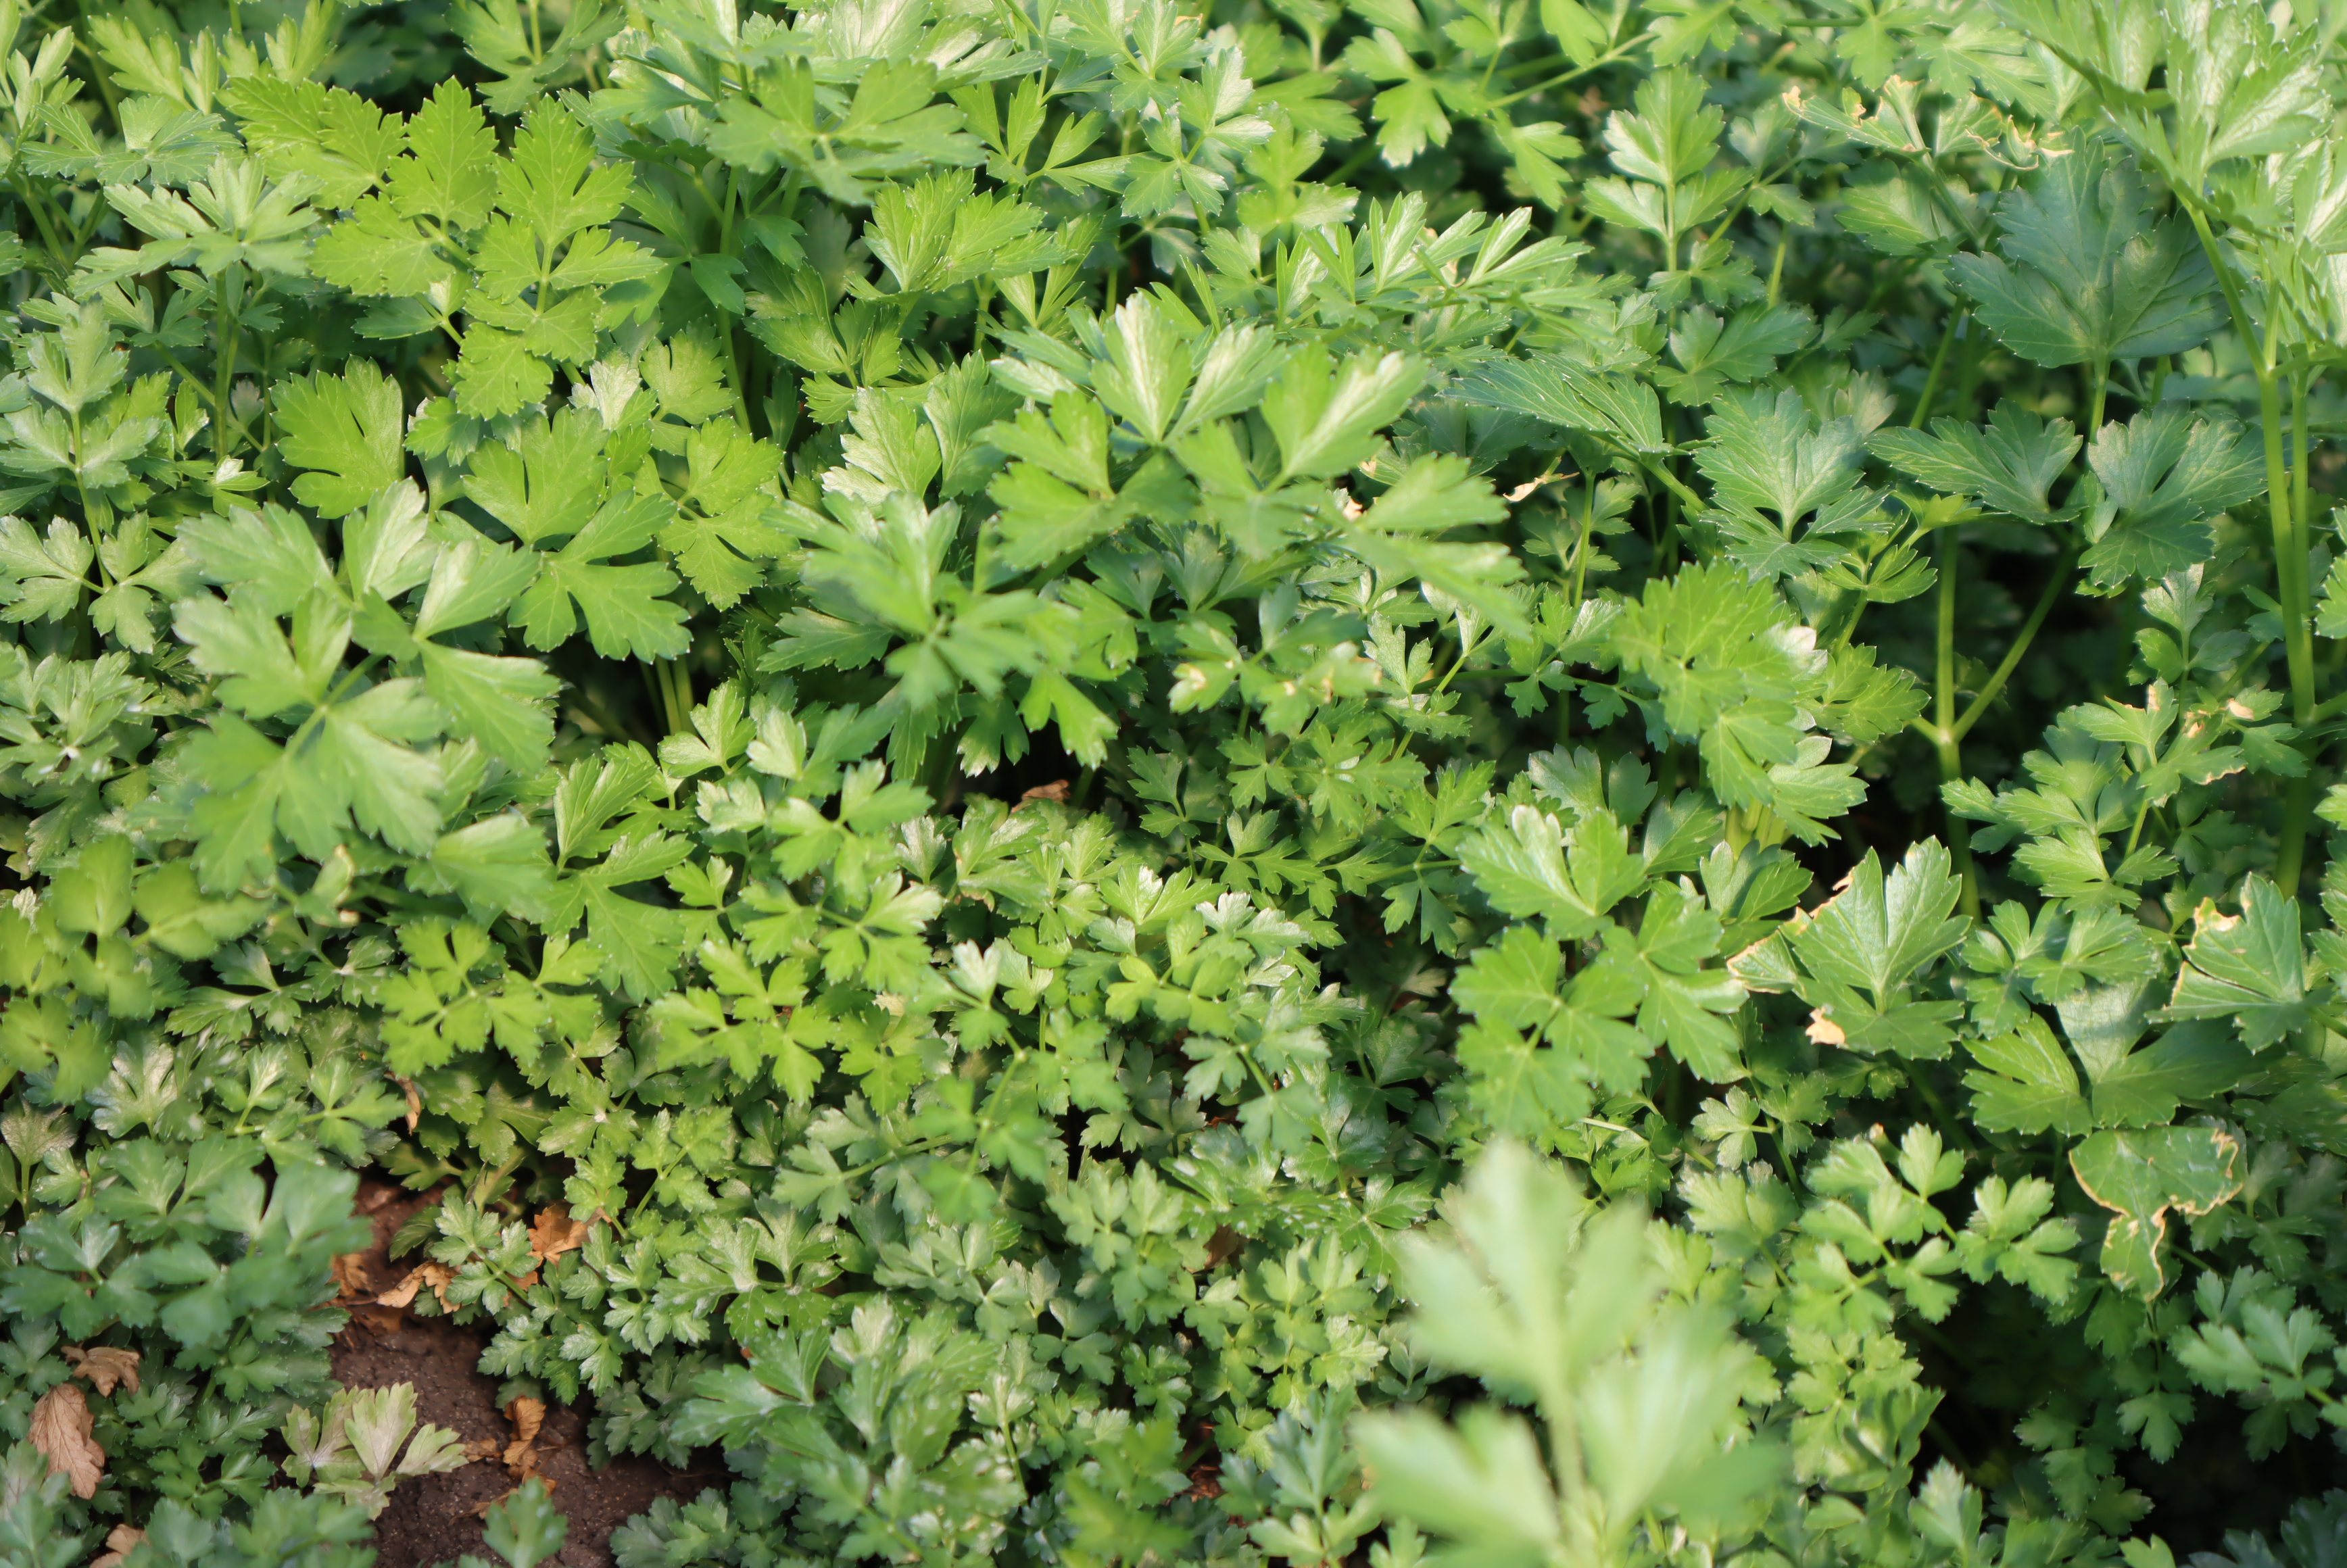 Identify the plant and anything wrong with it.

parsley, healthy
